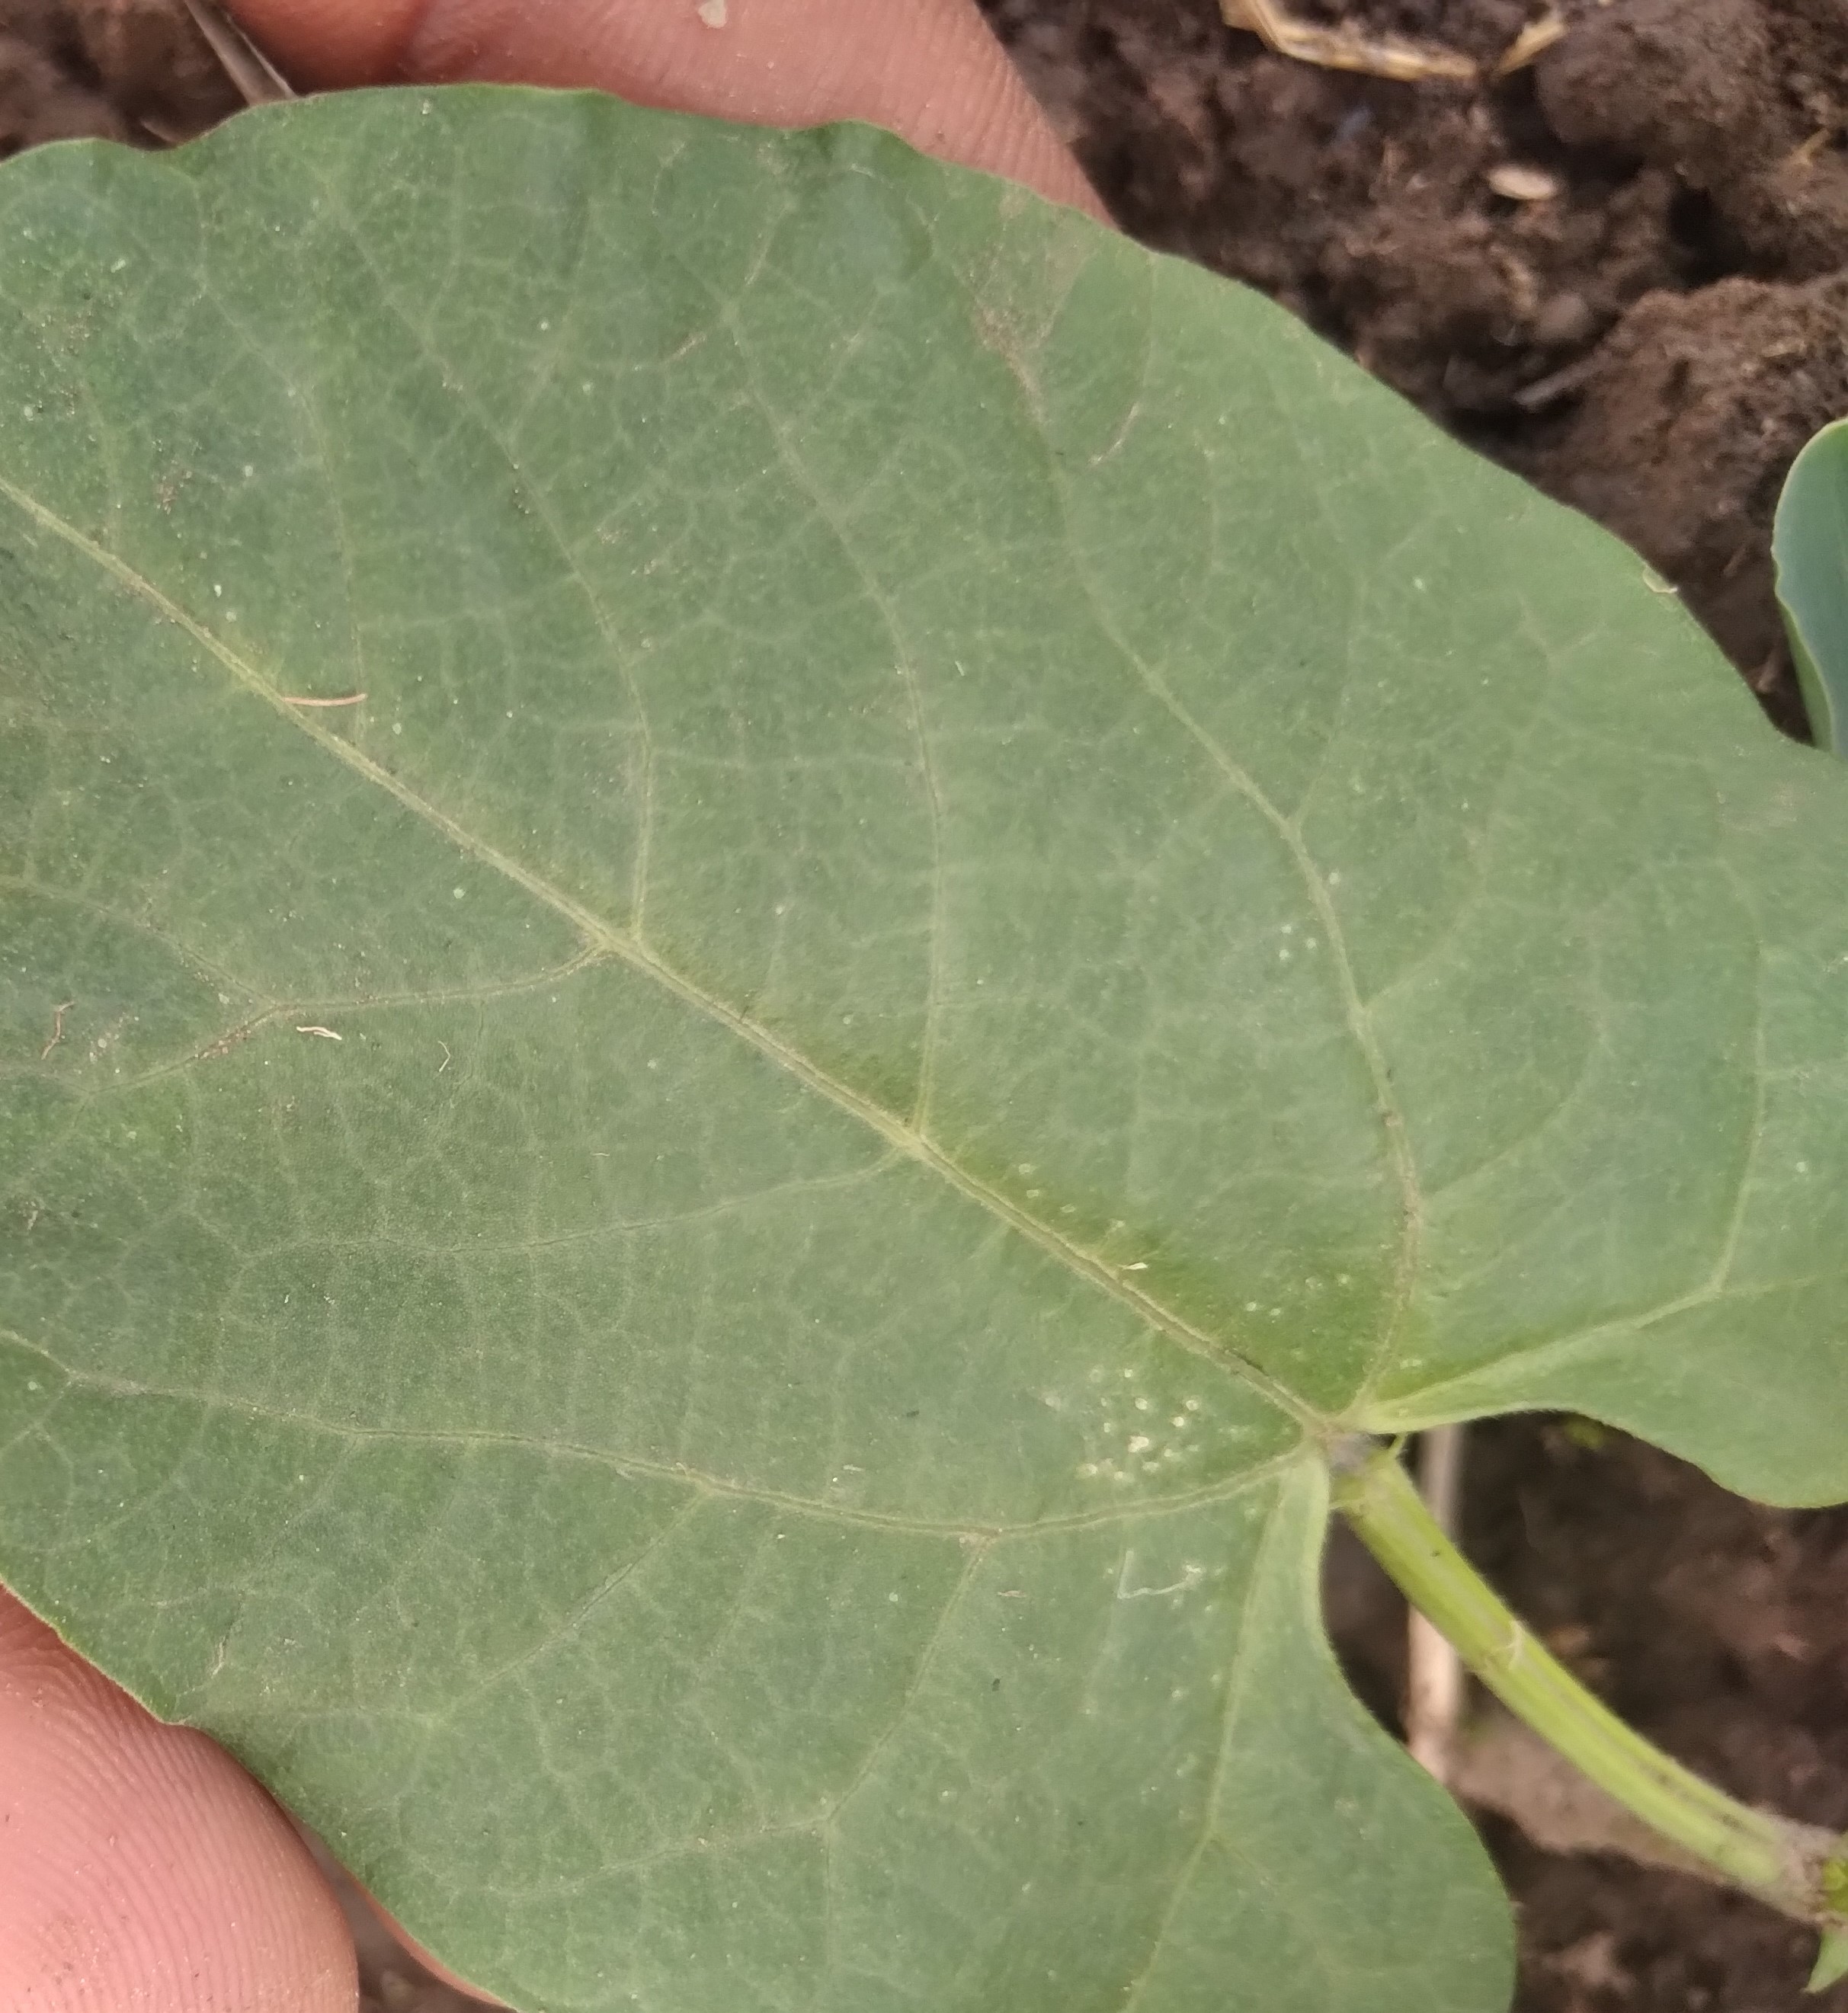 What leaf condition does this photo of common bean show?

healthy
